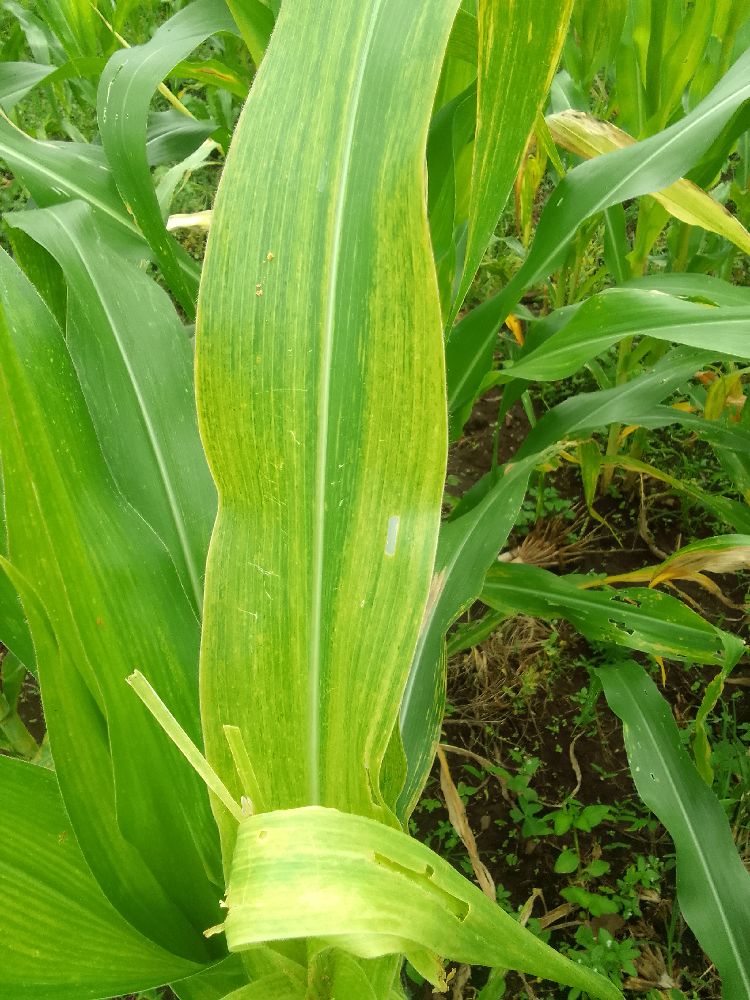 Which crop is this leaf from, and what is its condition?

maize, maize lethal necrosis
